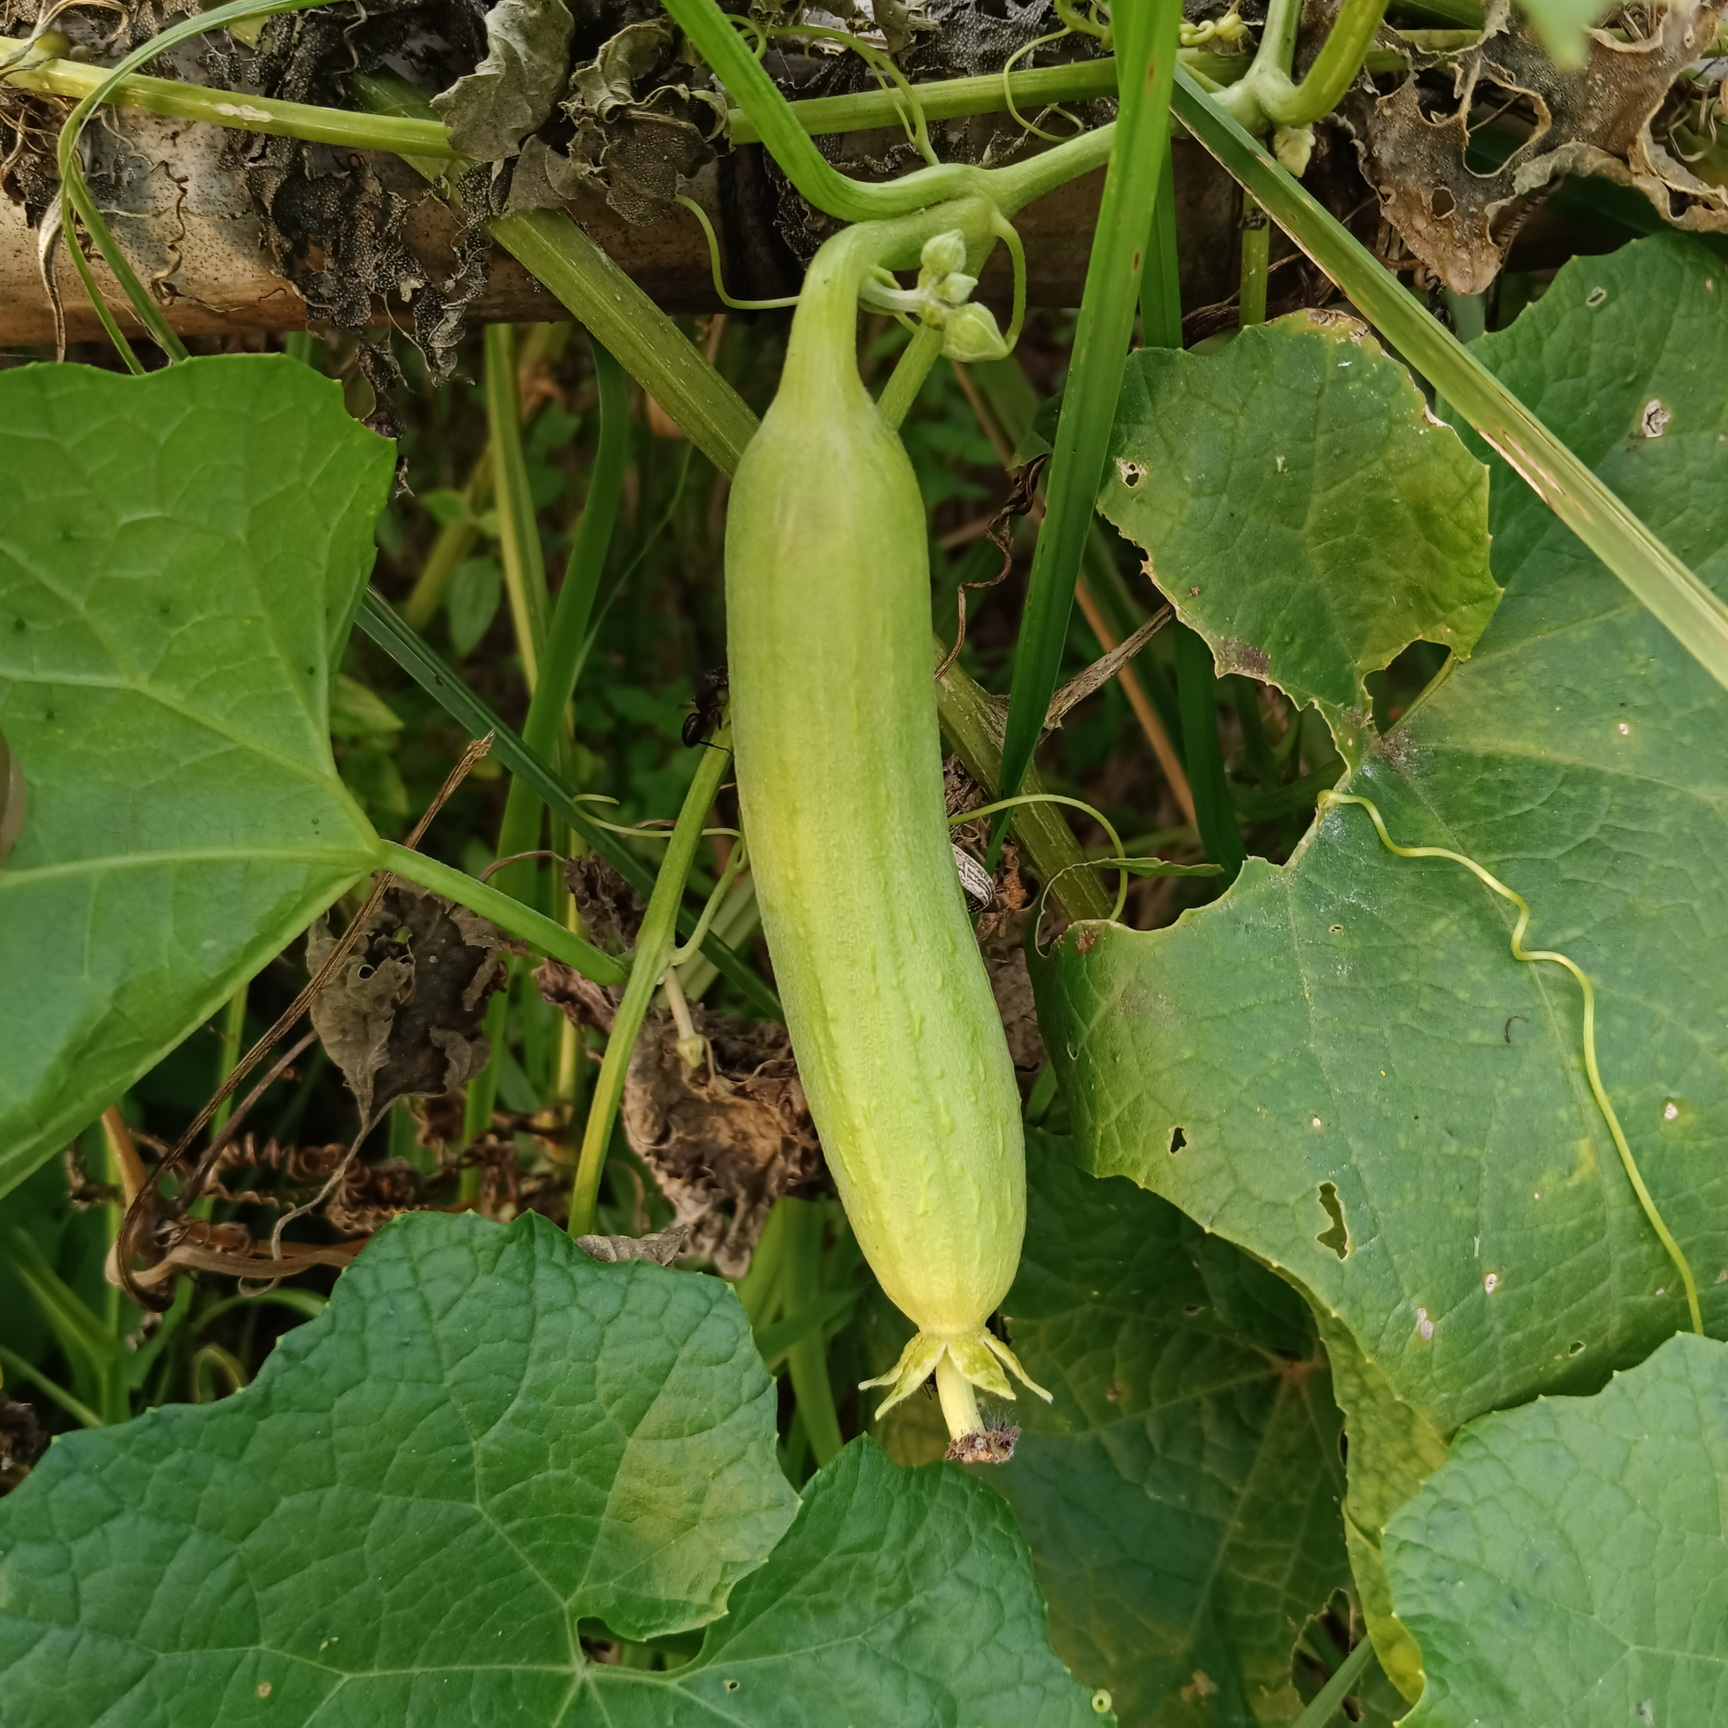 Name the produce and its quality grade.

luffa, fresh
